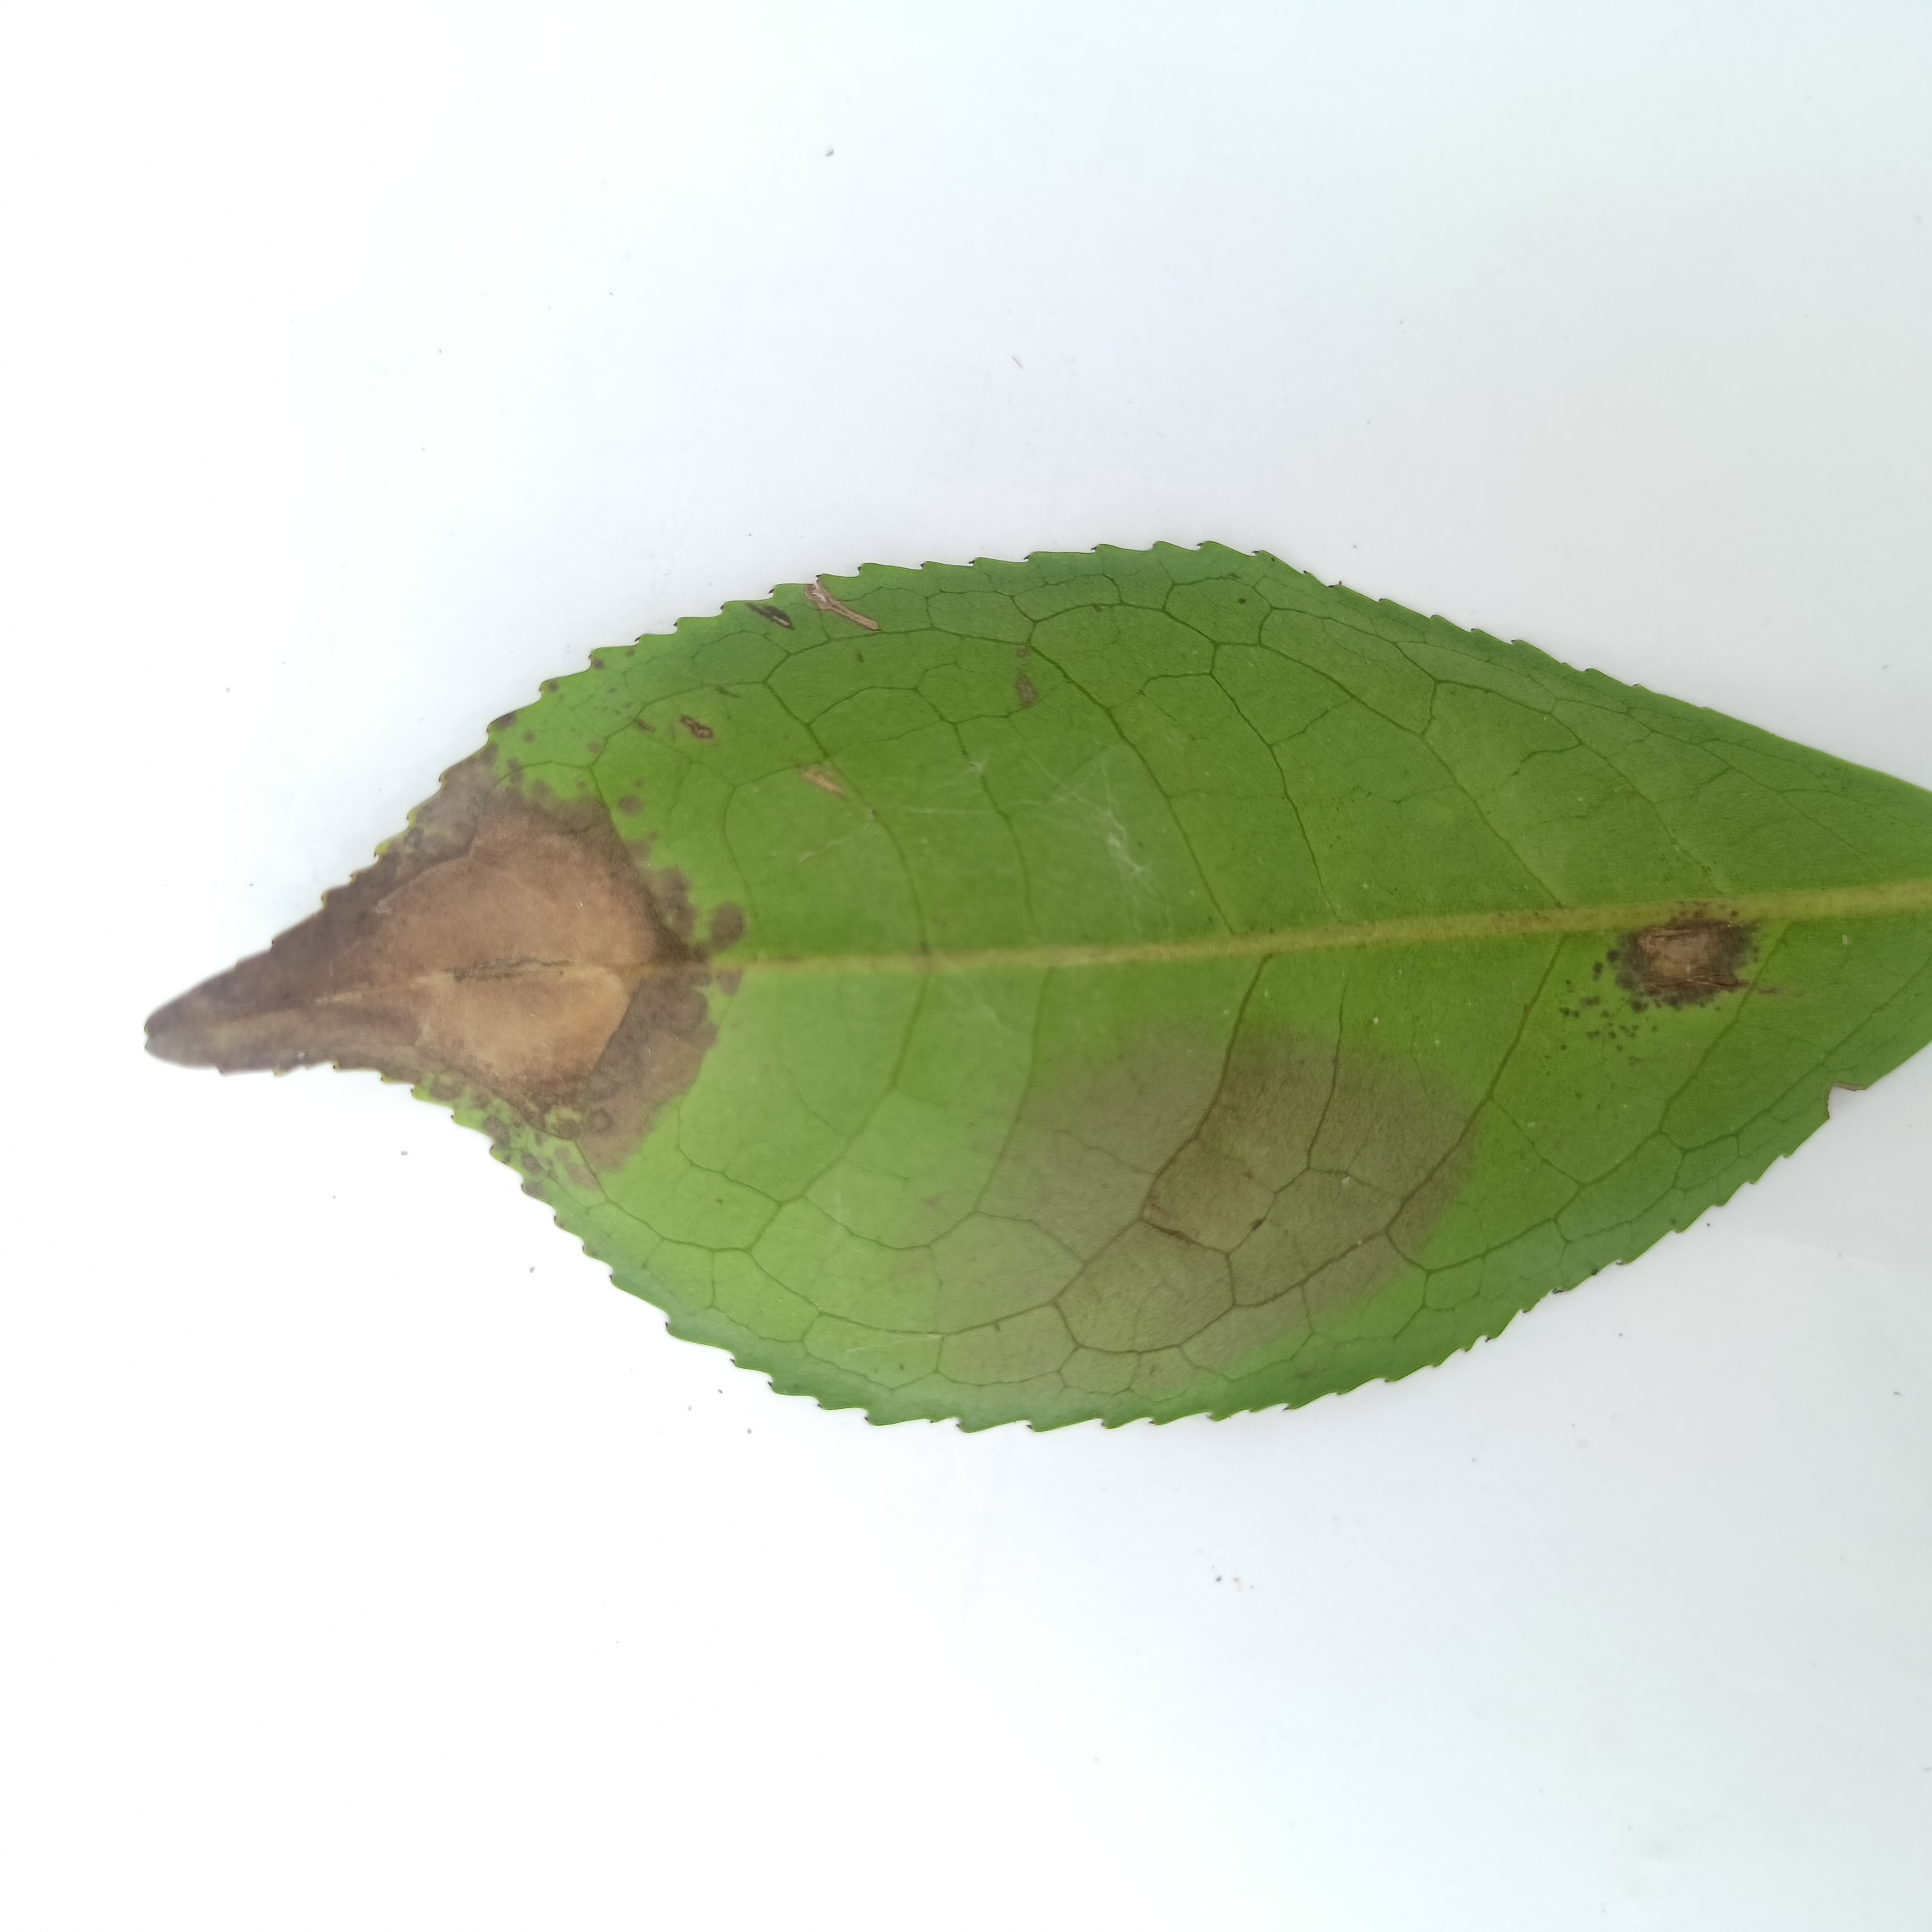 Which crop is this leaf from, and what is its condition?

tea, brown blight
